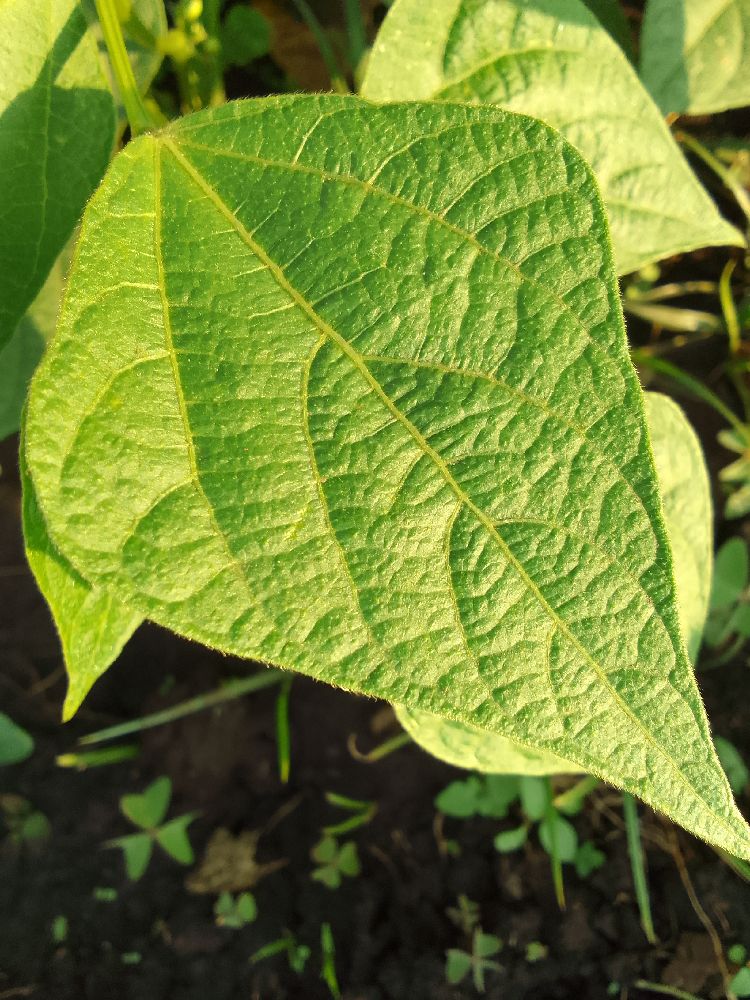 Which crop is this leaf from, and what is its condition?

common bean, healthy
